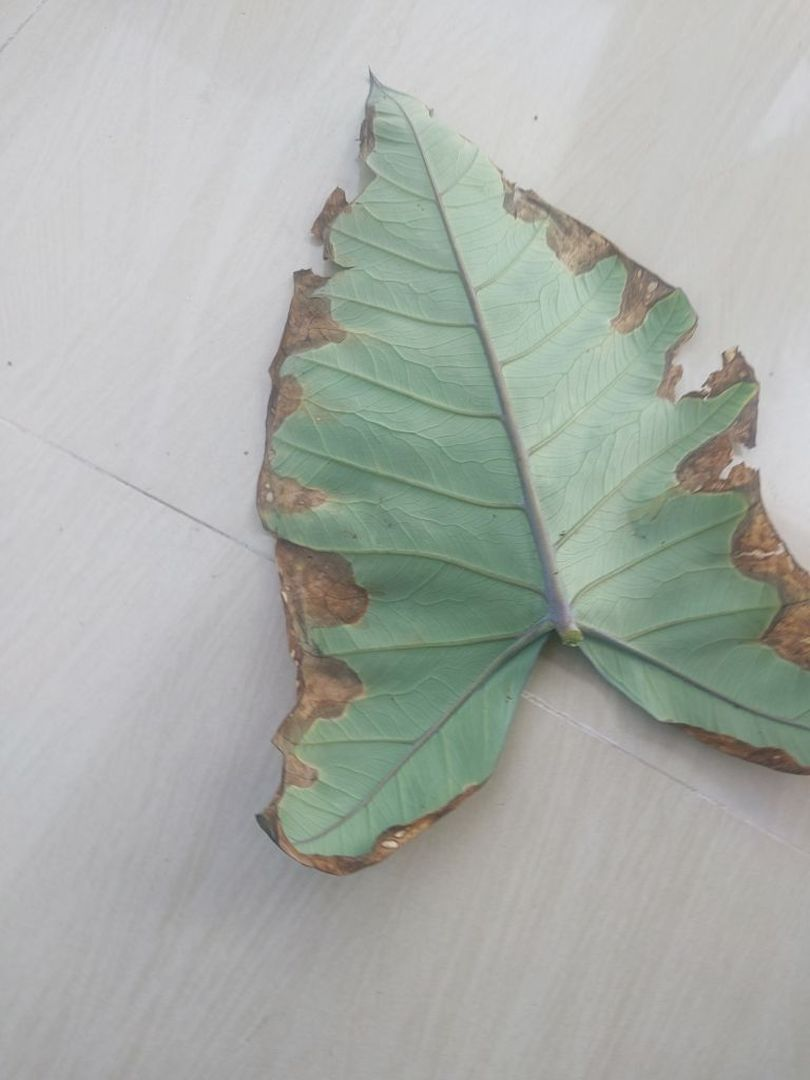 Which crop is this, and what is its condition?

taro, leaf blight
